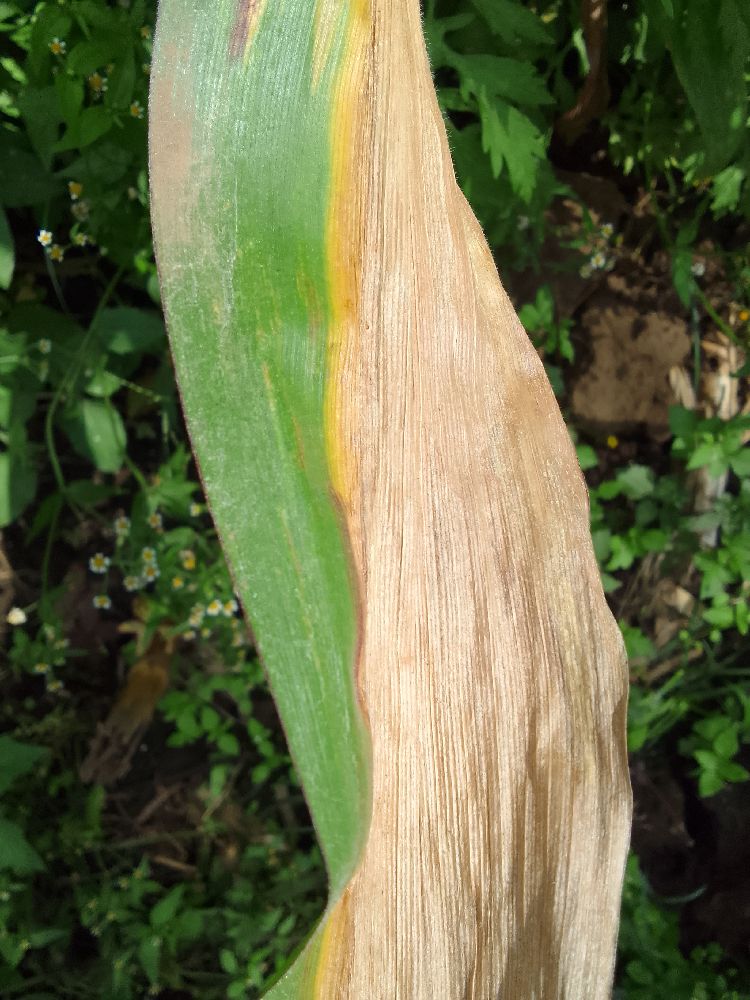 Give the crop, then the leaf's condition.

maize, maize lethal necrosis
